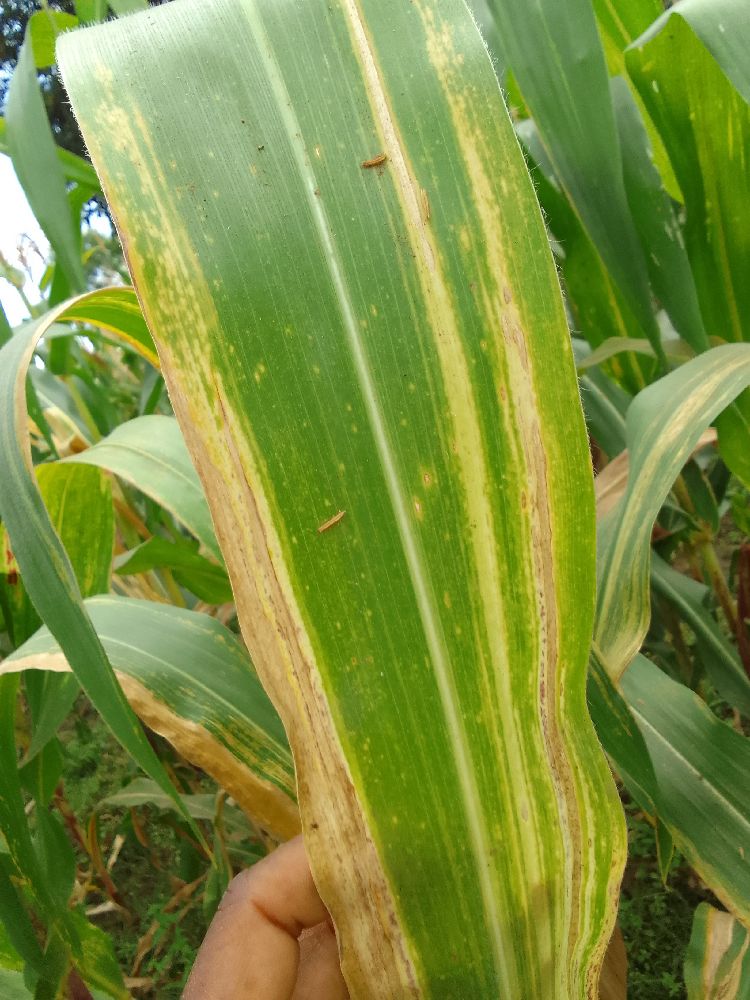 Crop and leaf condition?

maize, maize lethal necrosis
